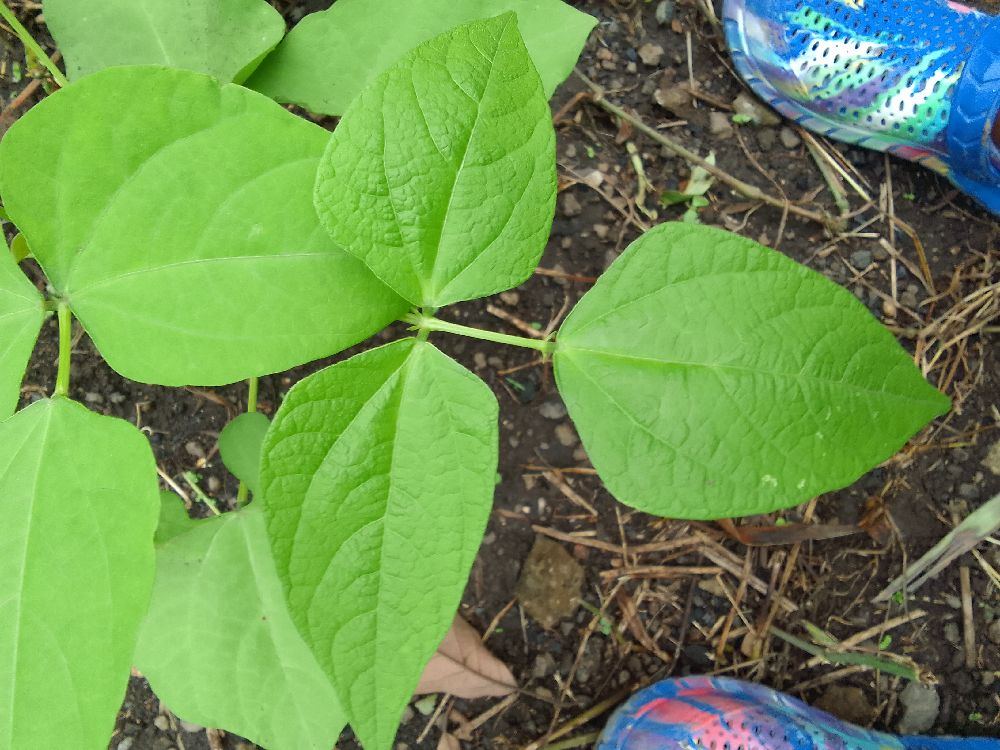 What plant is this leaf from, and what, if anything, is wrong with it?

common bean, healthy
